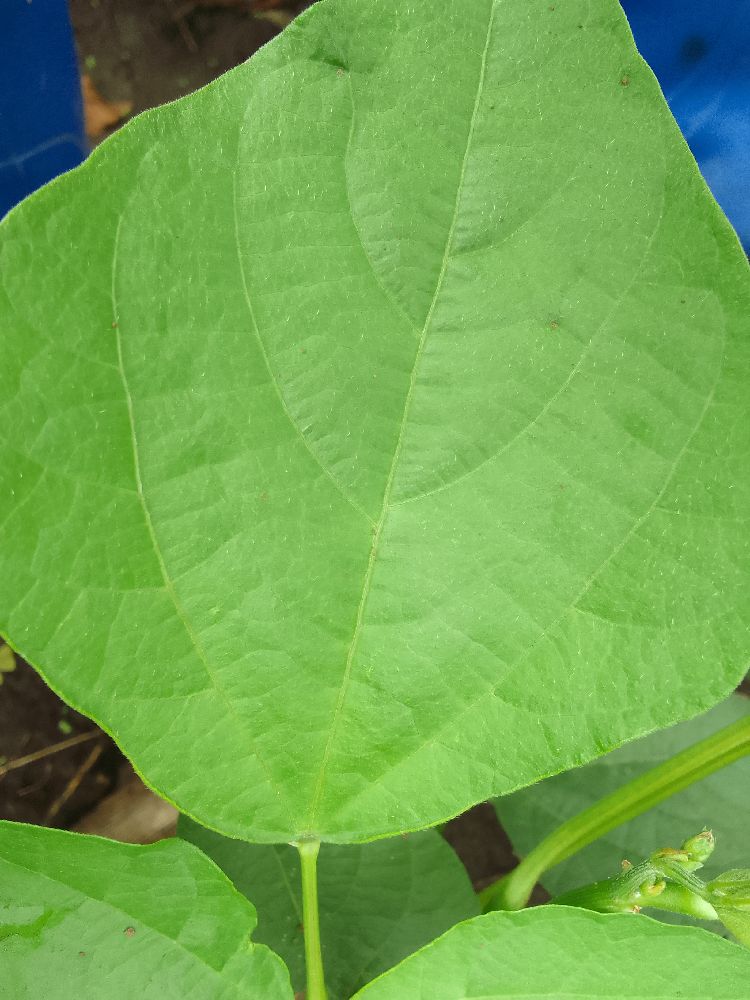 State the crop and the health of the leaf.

common bean, healthy
